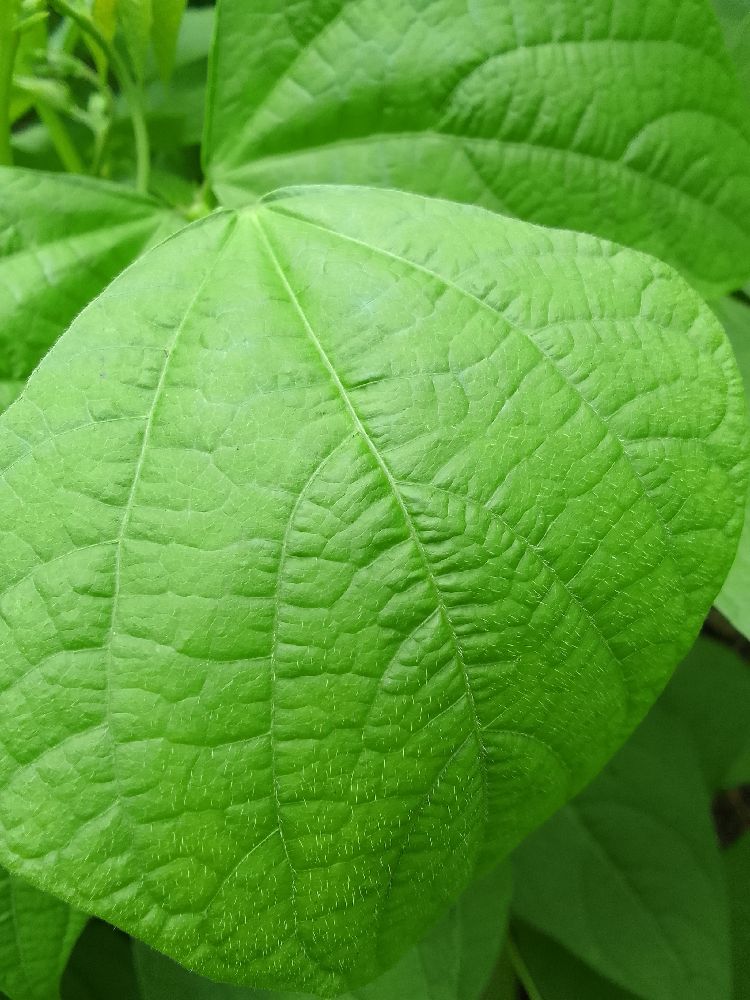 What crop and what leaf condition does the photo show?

common bean, healthy
